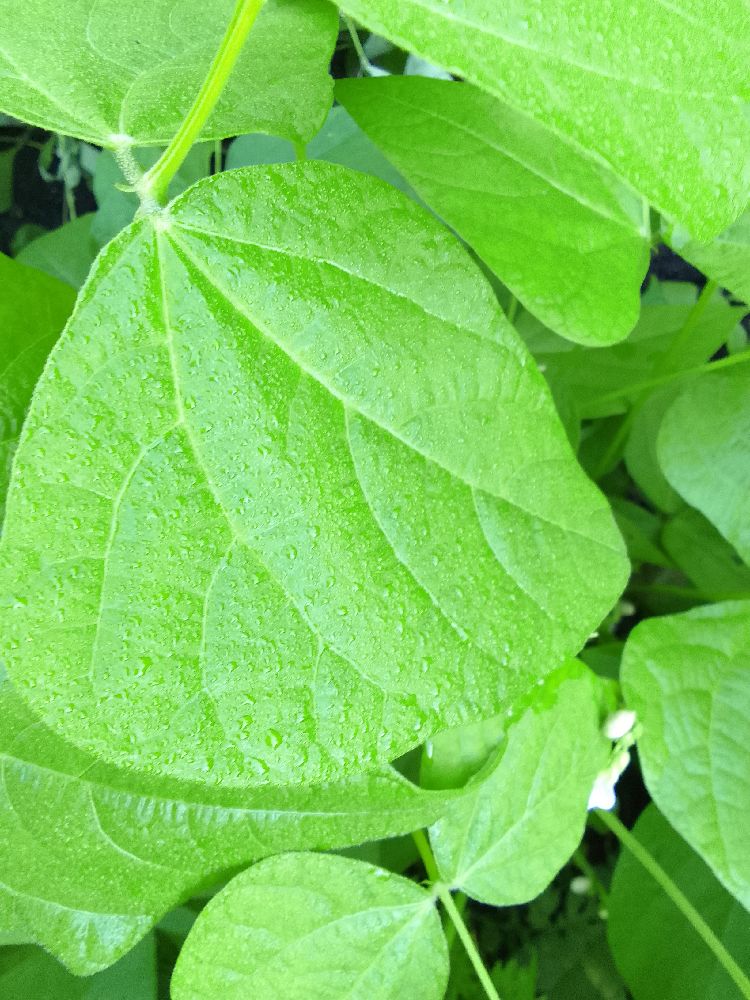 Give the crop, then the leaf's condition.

common bean, healthy
